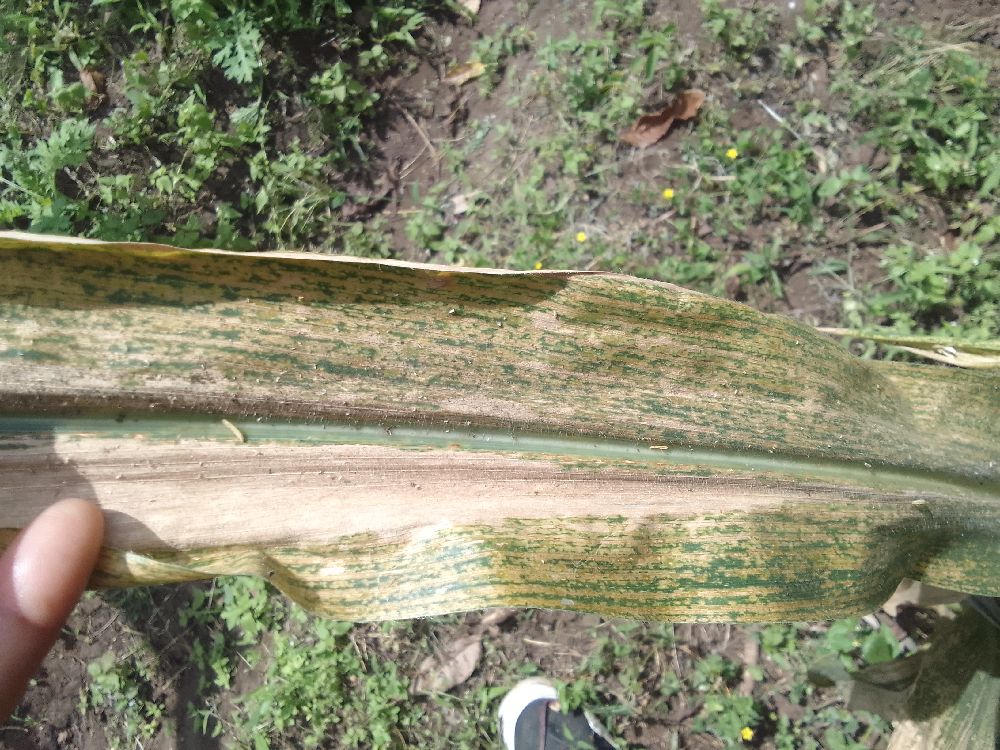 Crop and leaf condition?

maize, maize lethal necrosis
